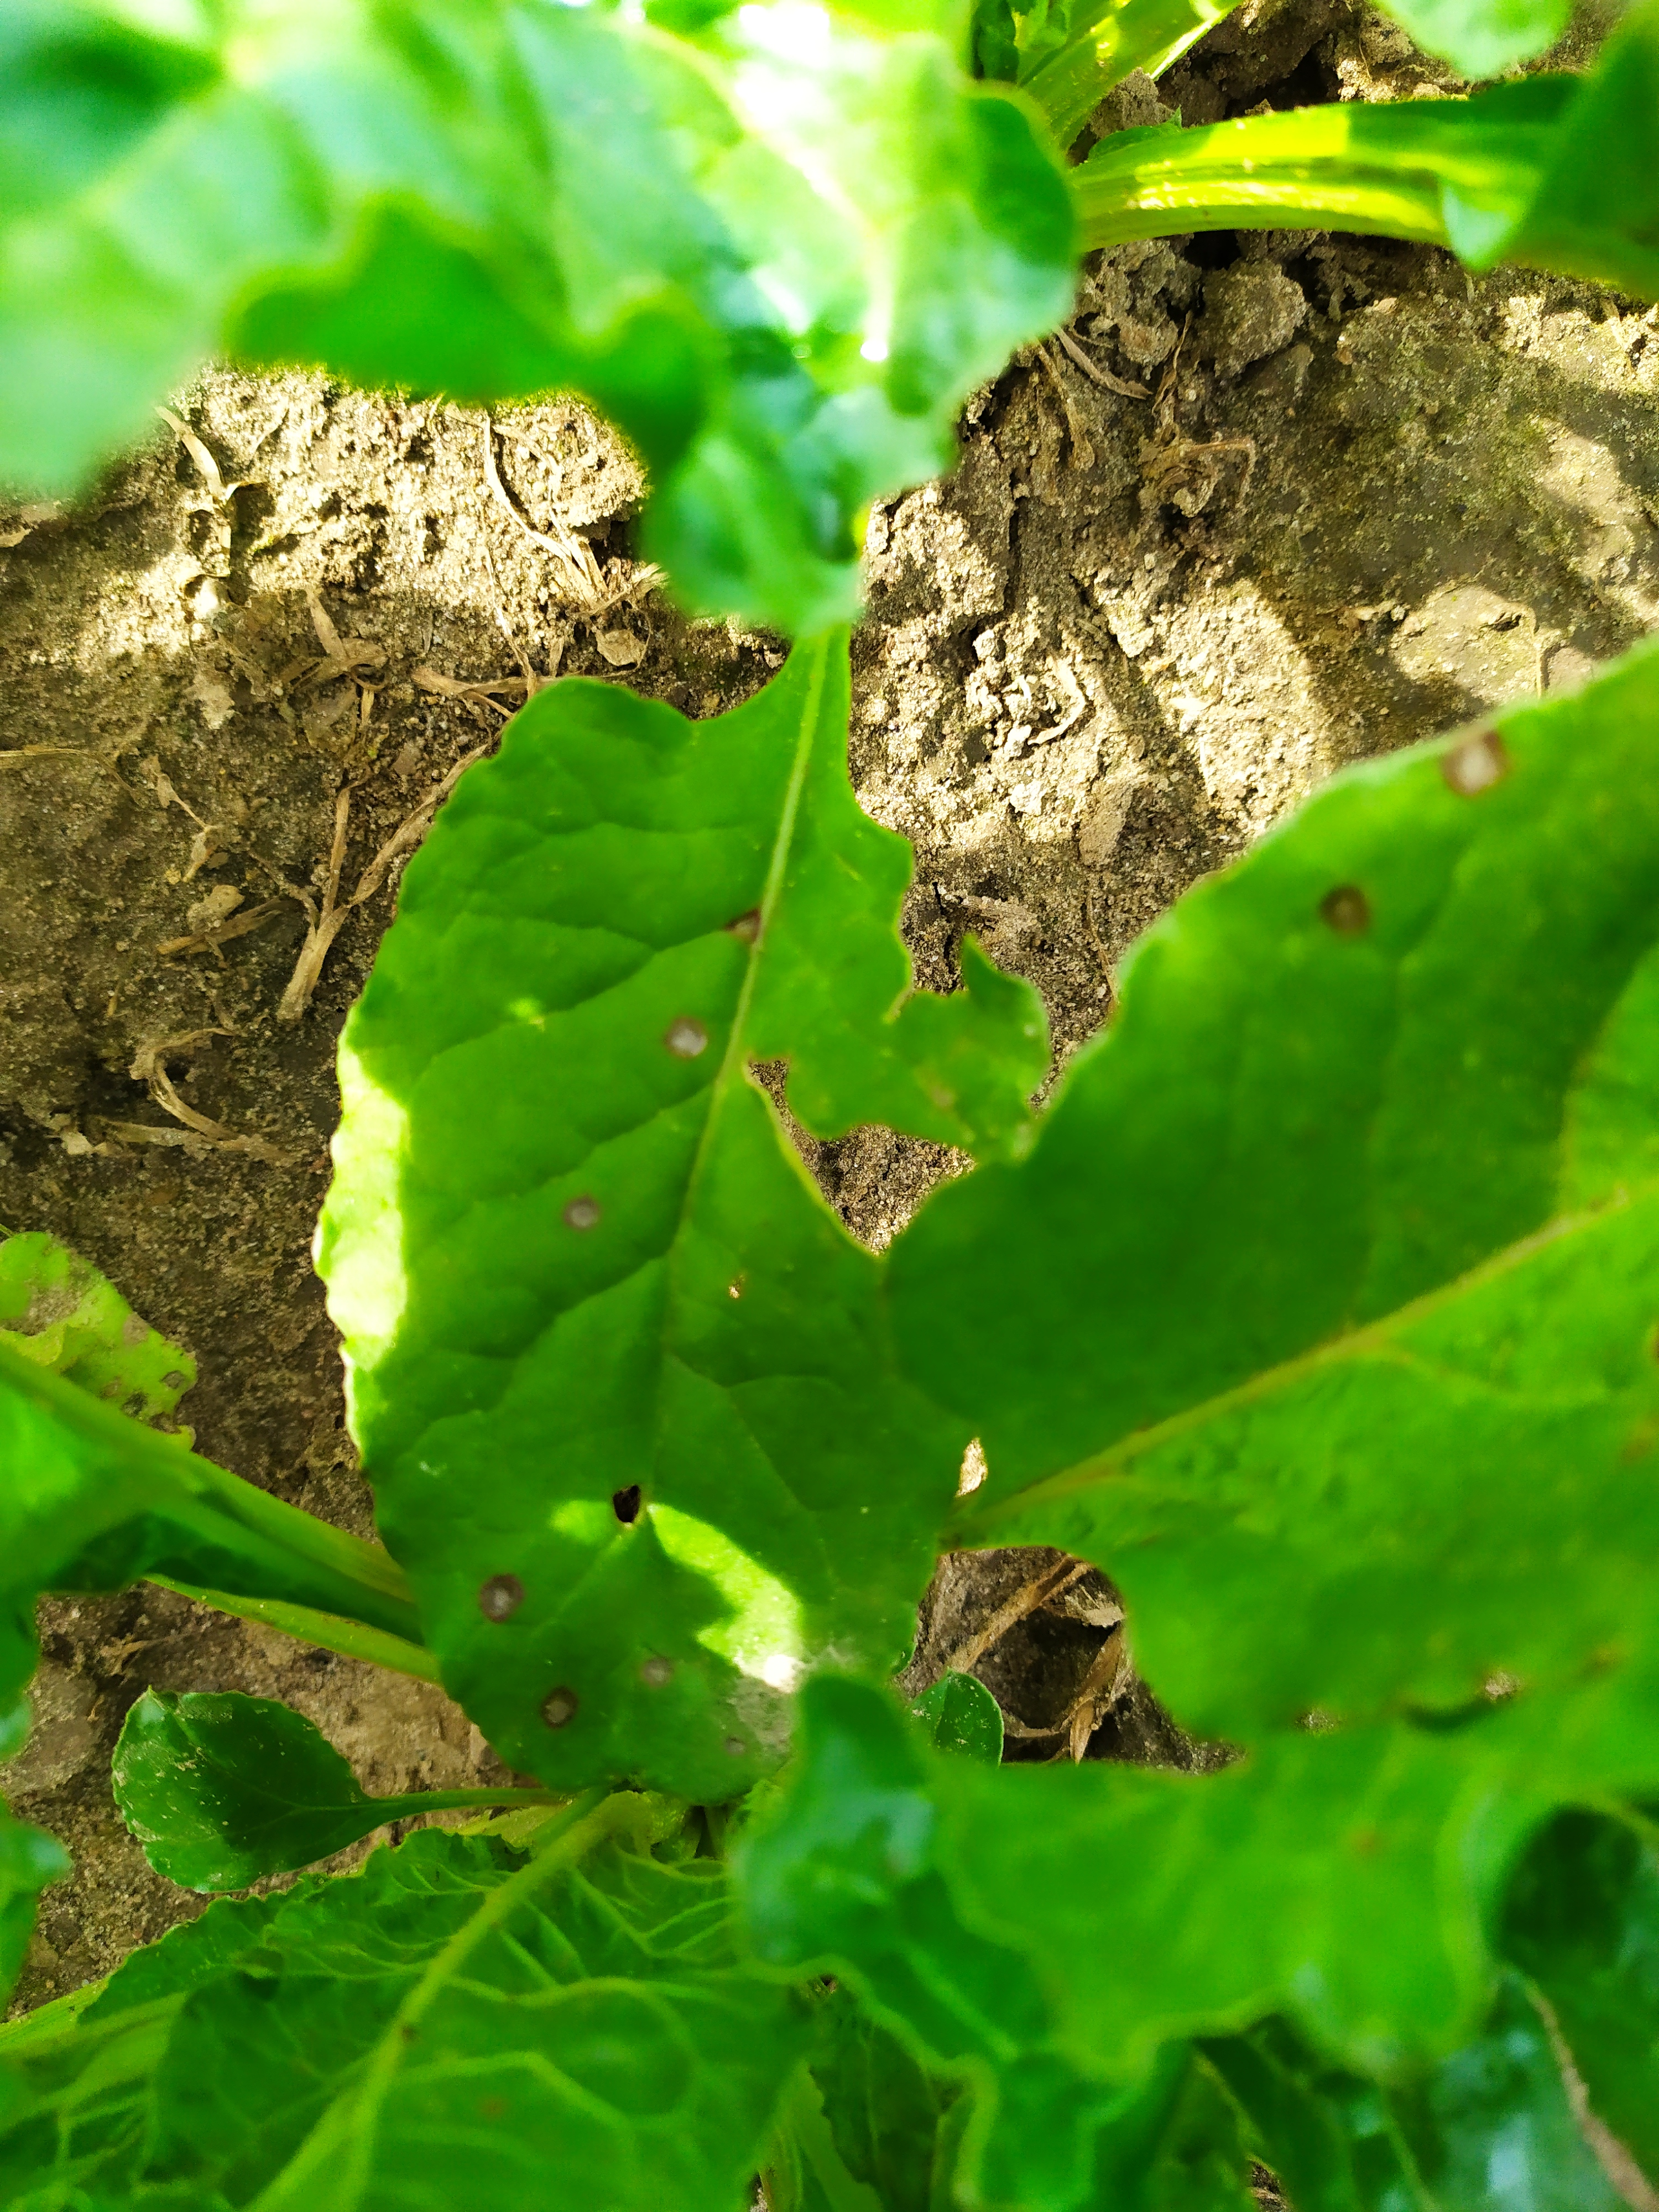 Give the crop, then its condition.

beet, cercospora
